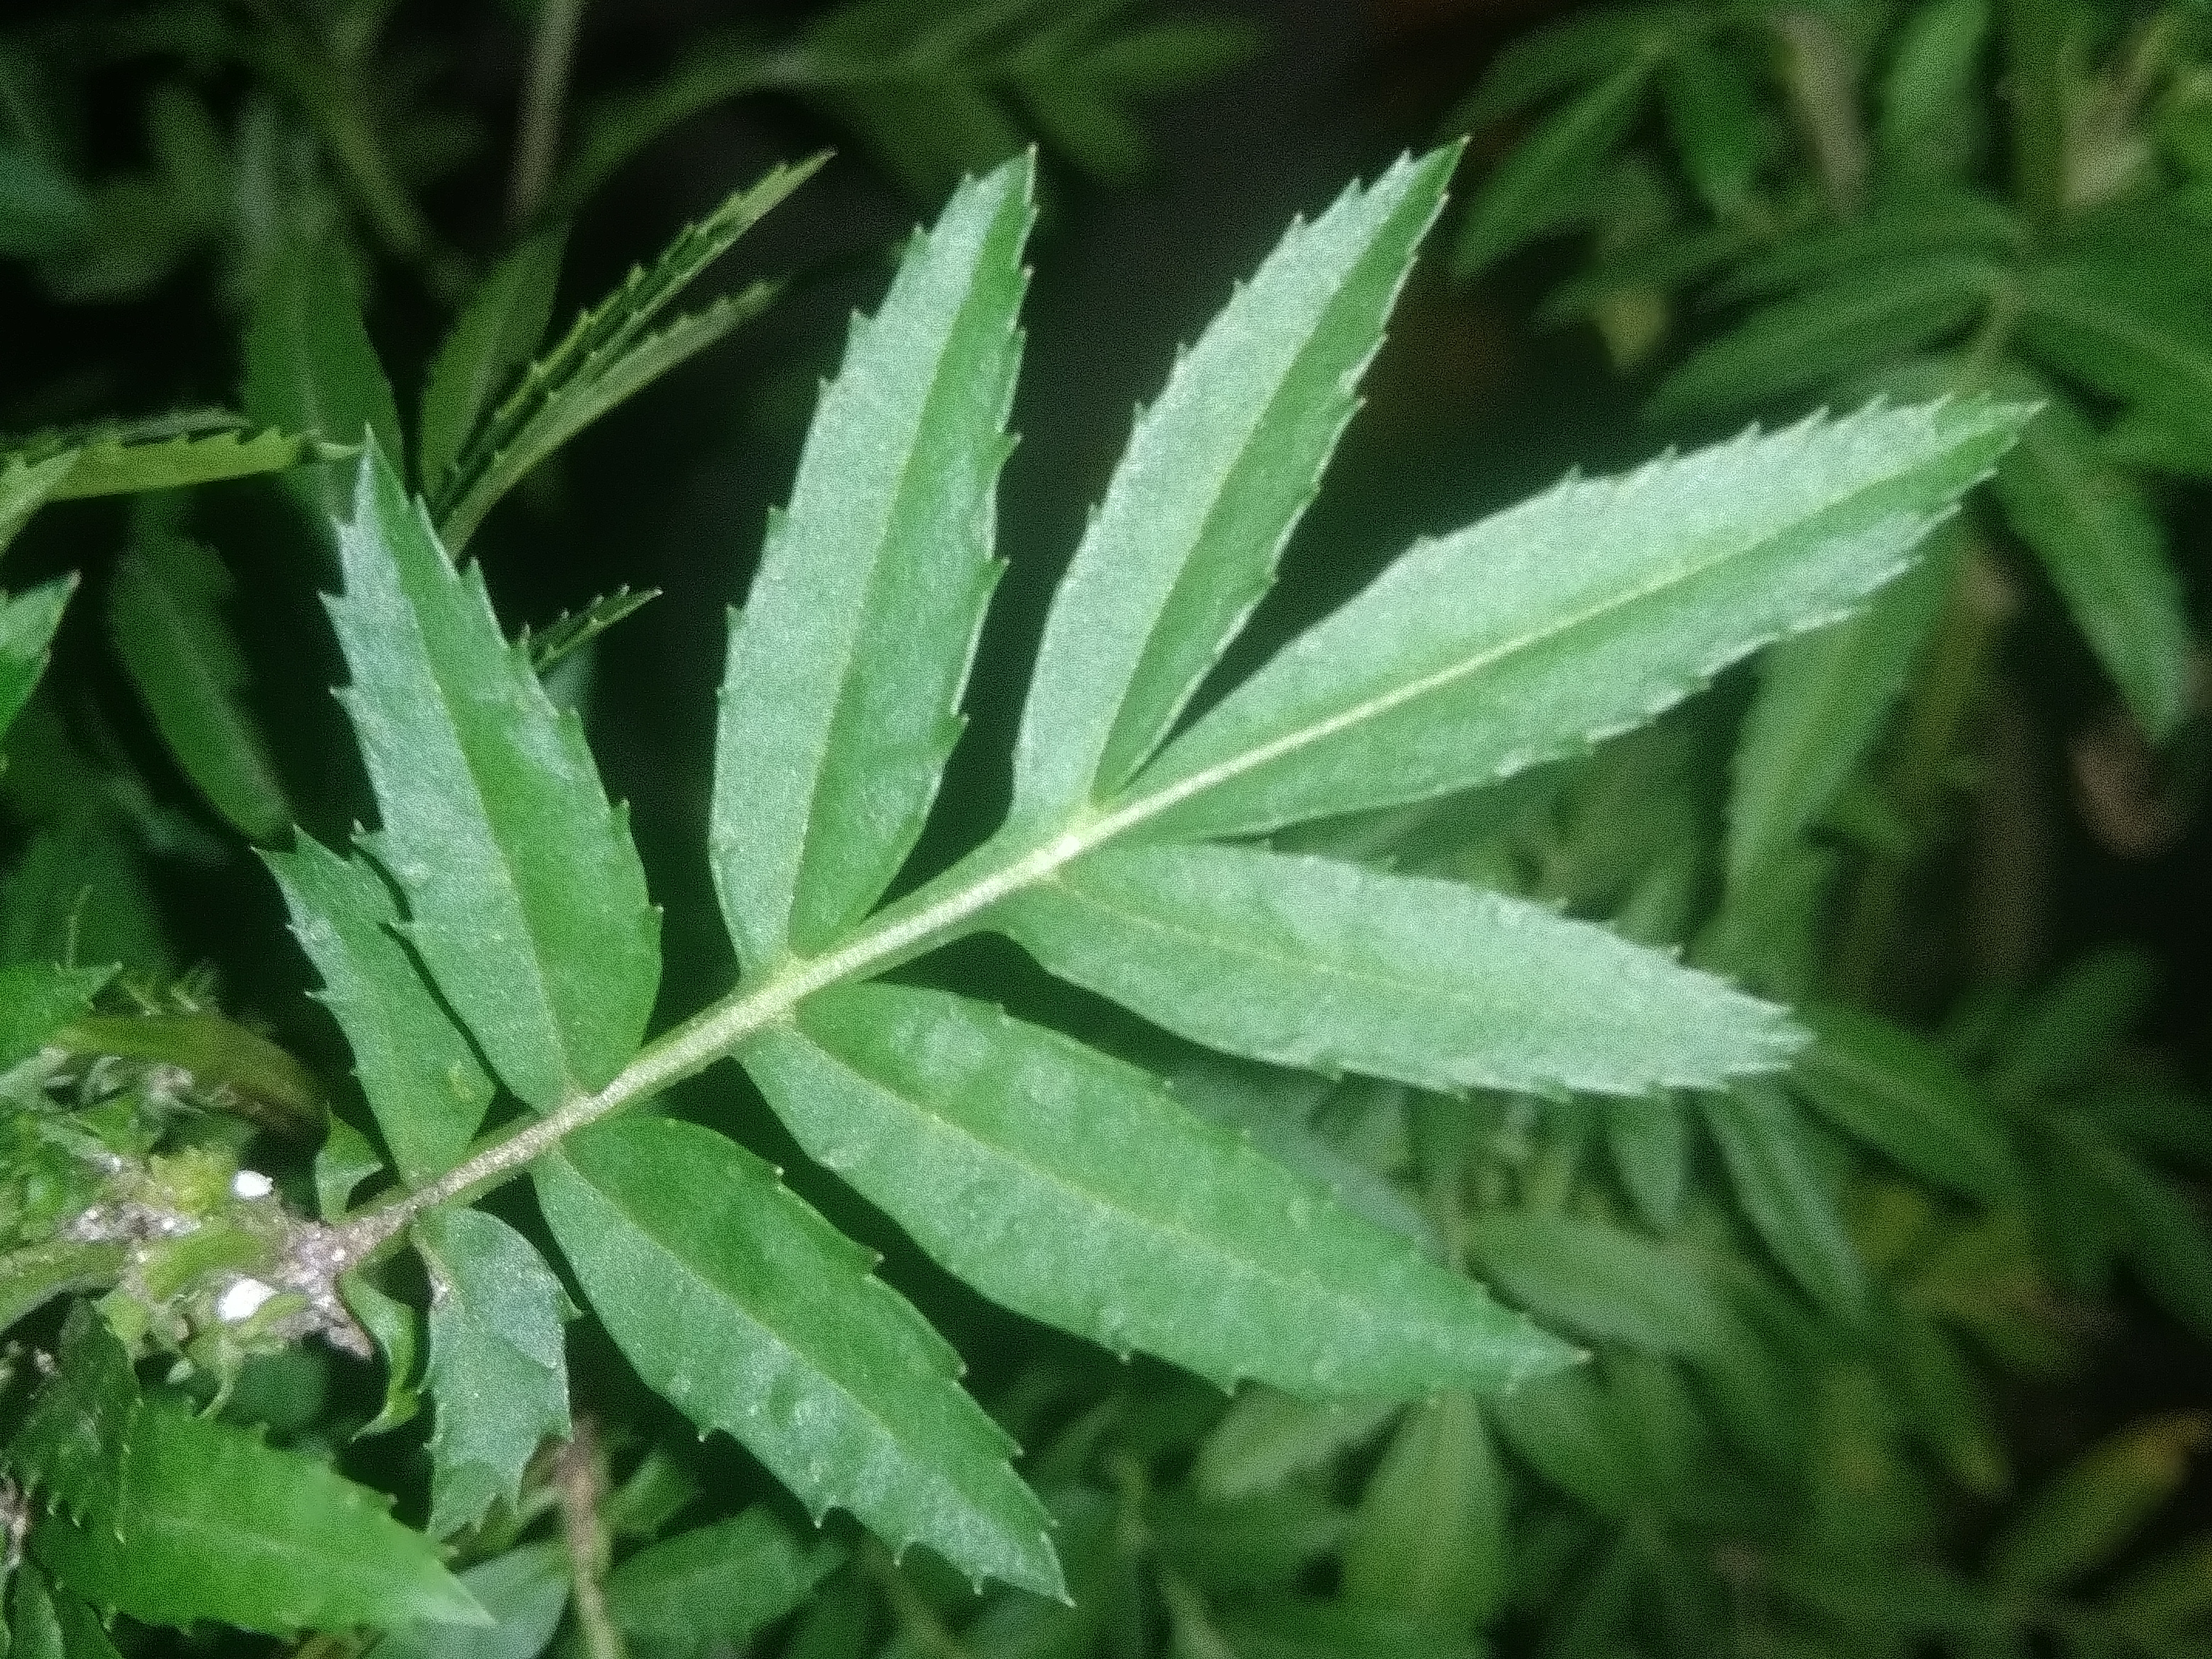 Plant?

marigold
